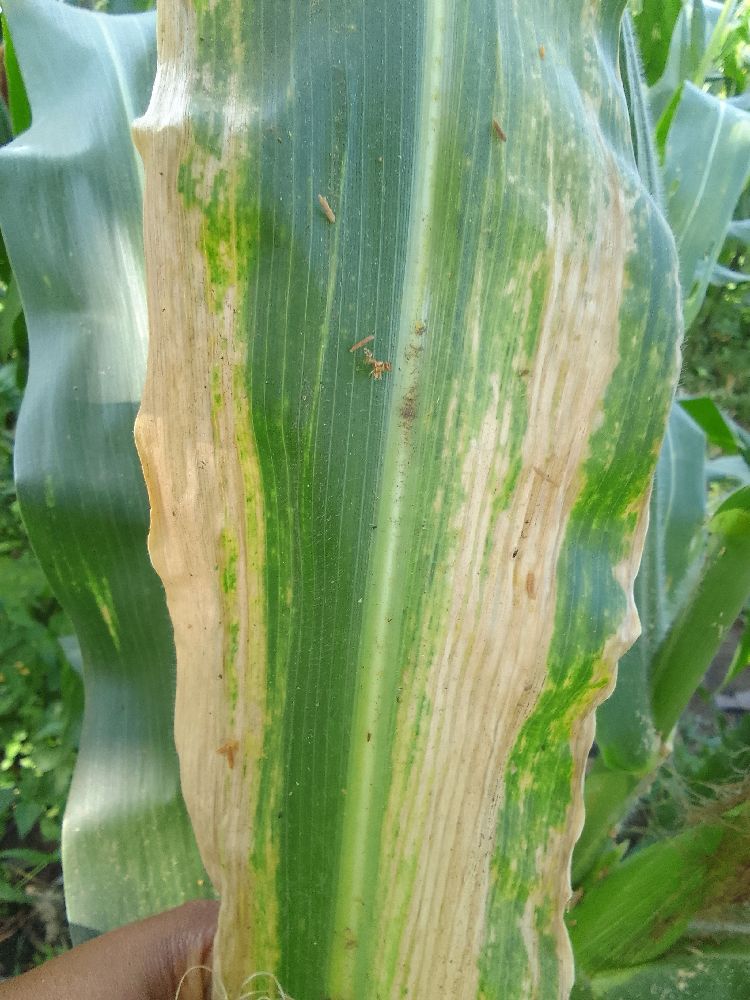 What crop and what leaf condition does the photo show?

maize, maize lethal necrosis
